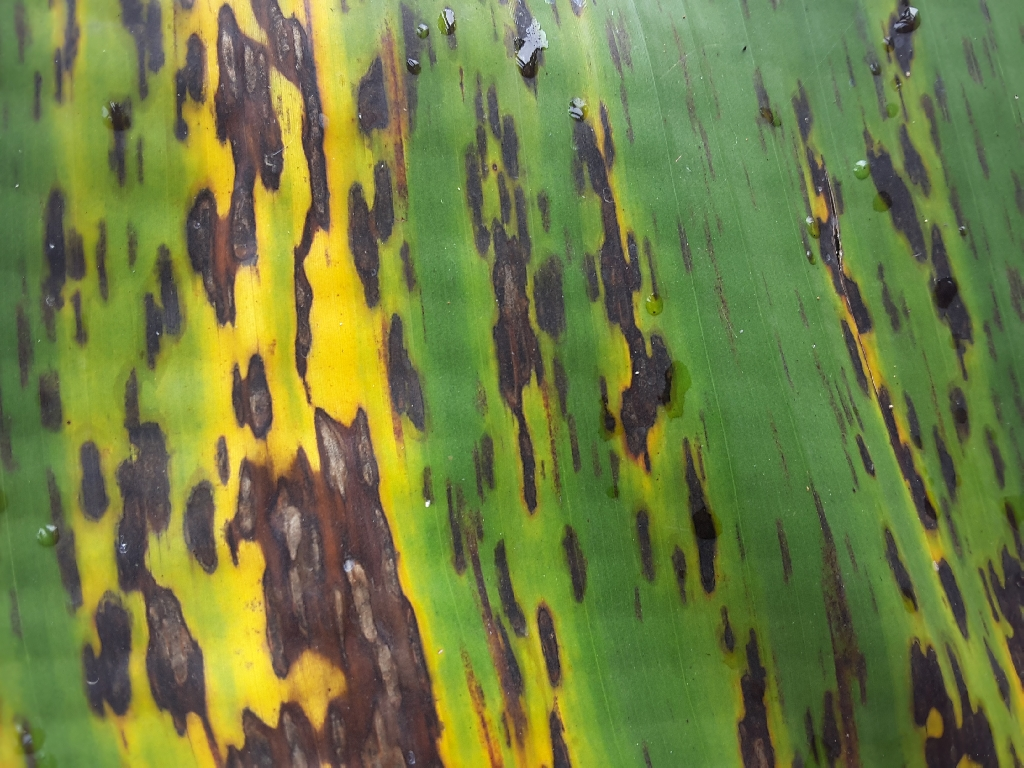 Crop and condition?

banana, black sigatoka
